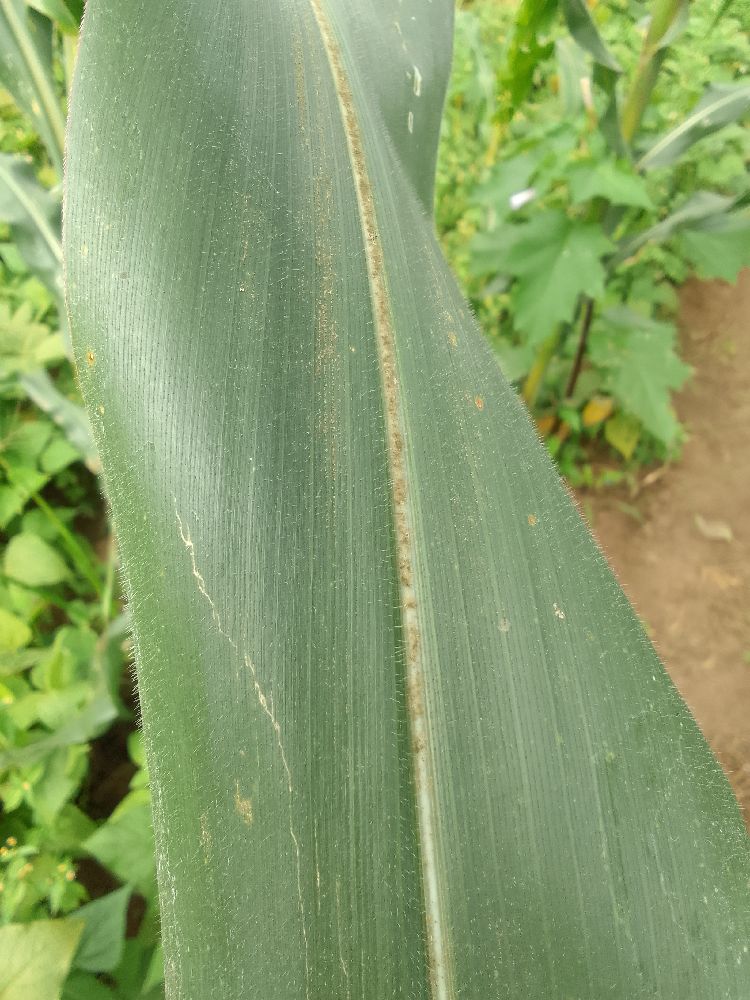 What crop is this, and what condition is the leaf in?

maize, healthy
